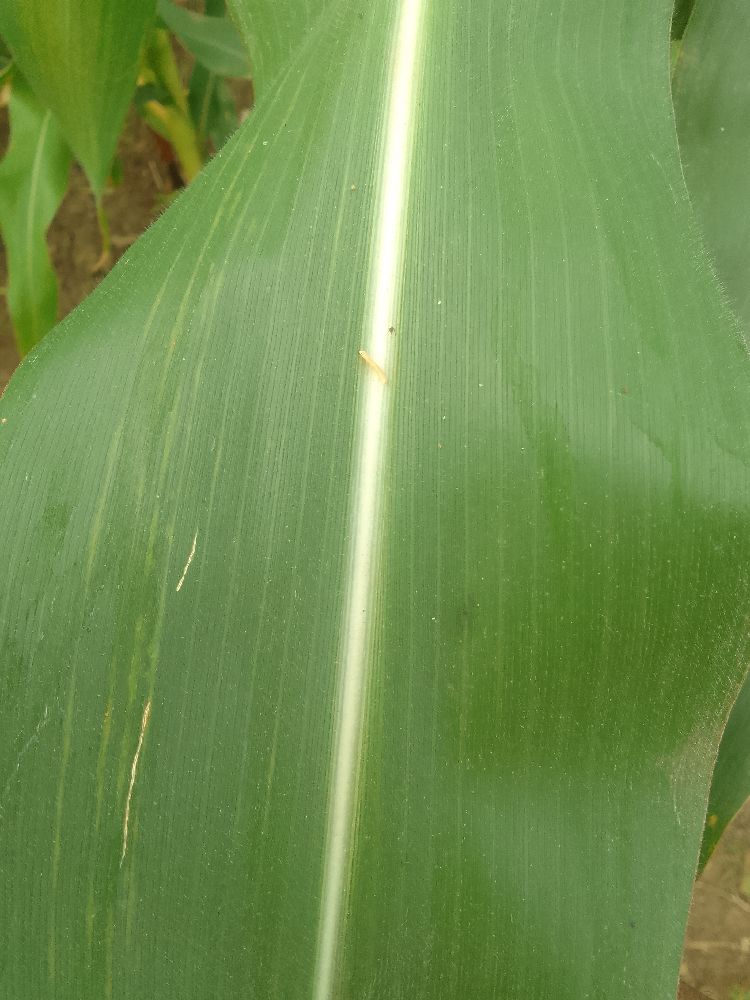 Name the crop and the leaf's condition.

maize, healthy
